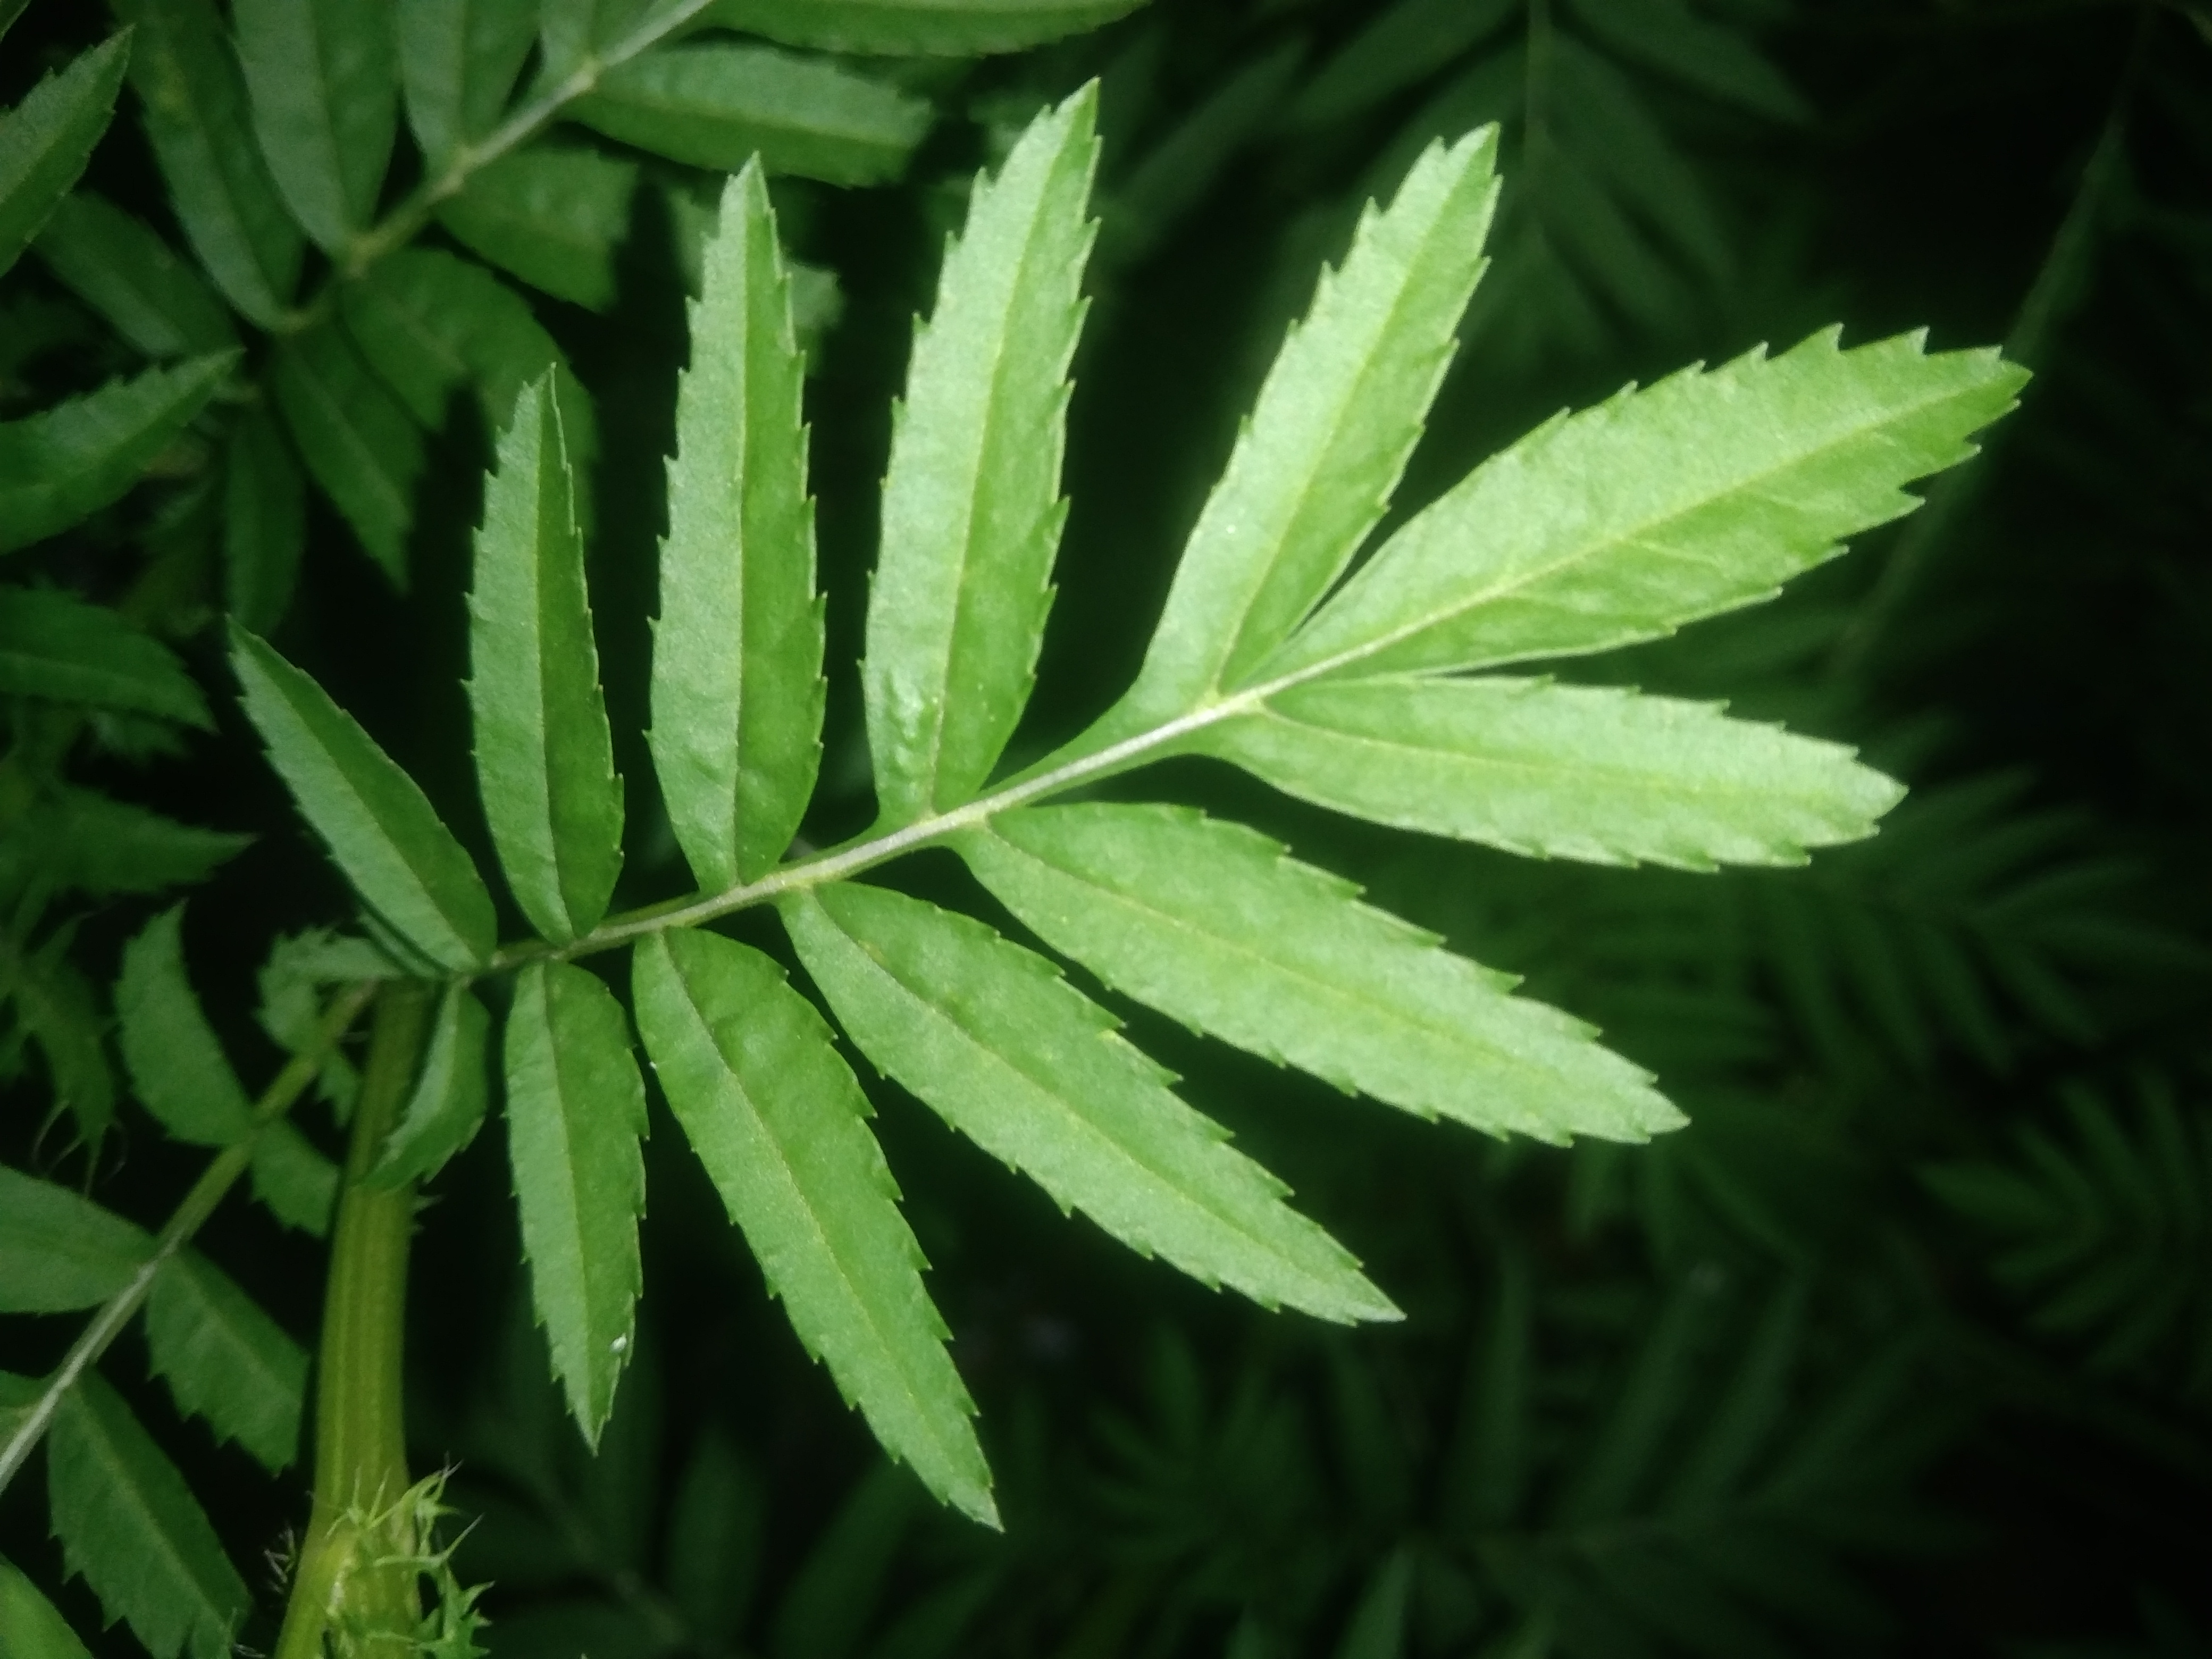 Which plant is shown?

marigold
